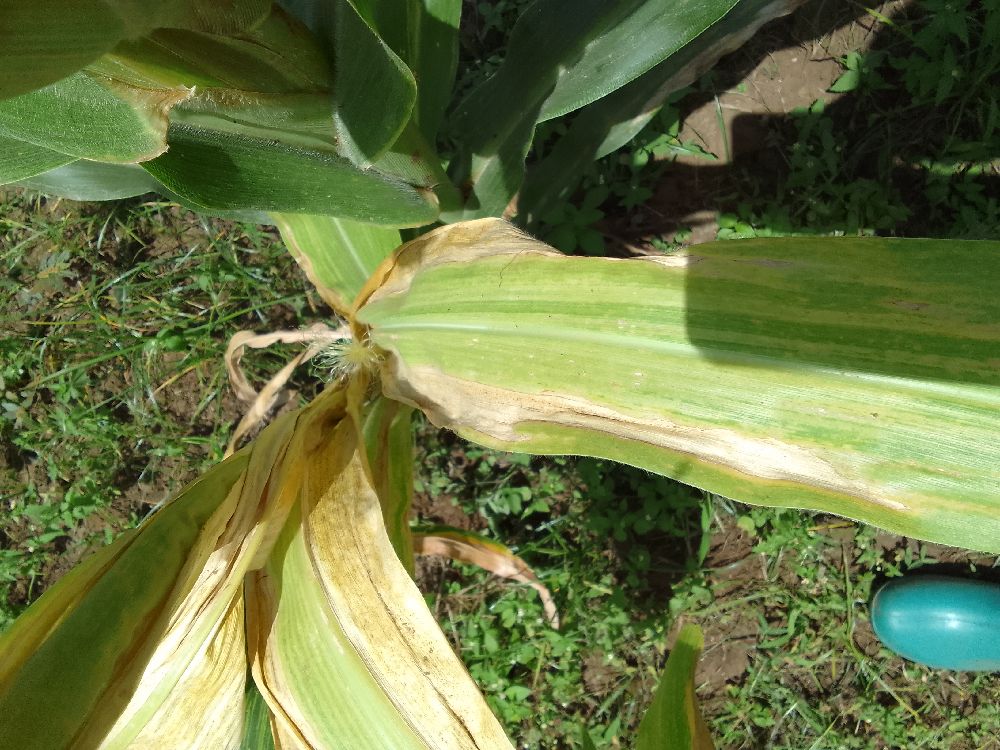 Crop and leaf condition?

maize, maize lethal necrosis
